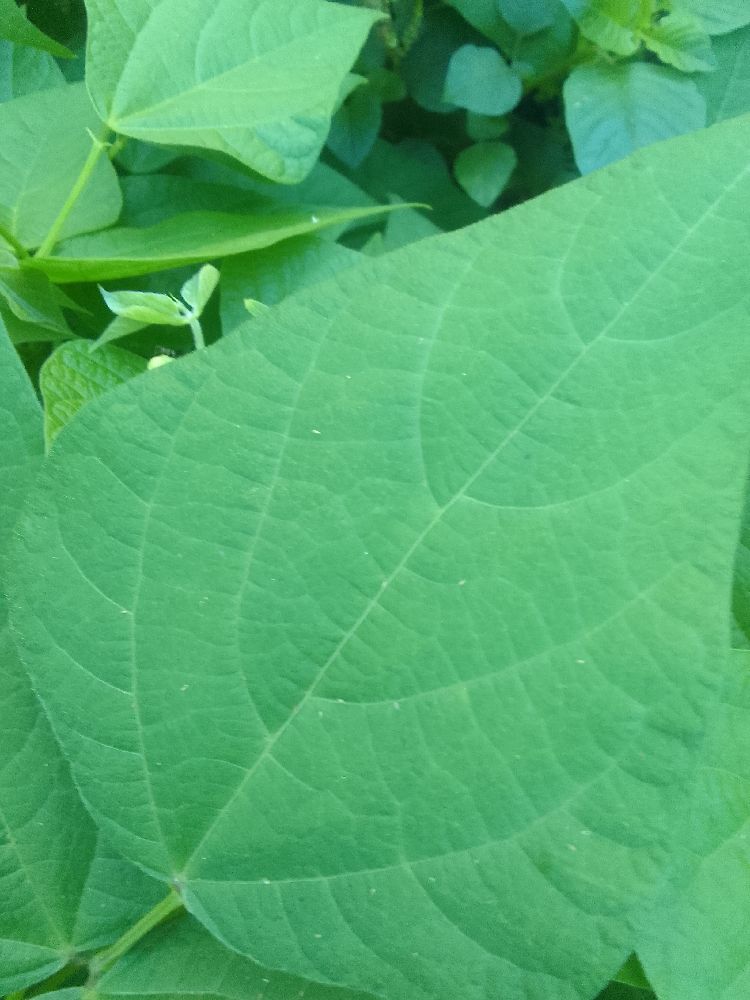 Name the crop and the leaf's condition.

common bean, healthy
